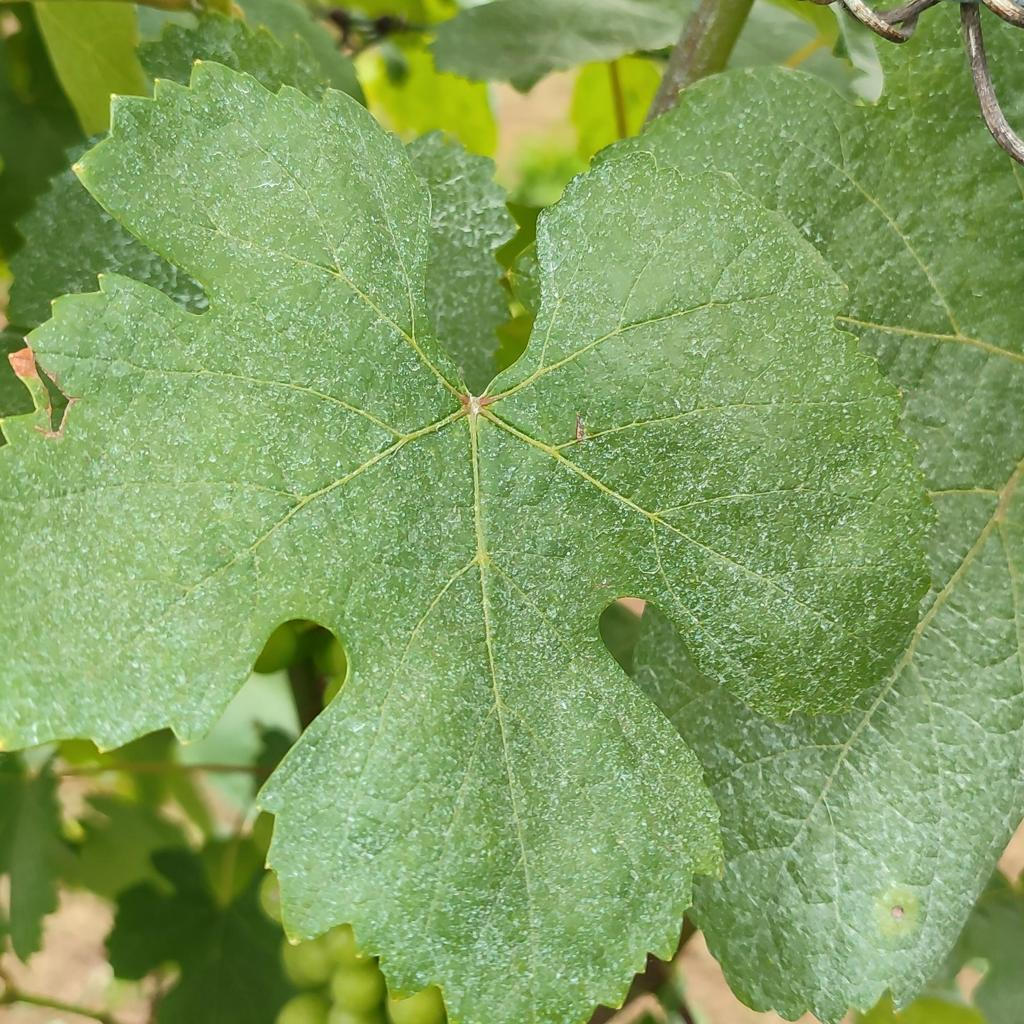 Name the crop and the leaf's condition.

grapevine, healthy
